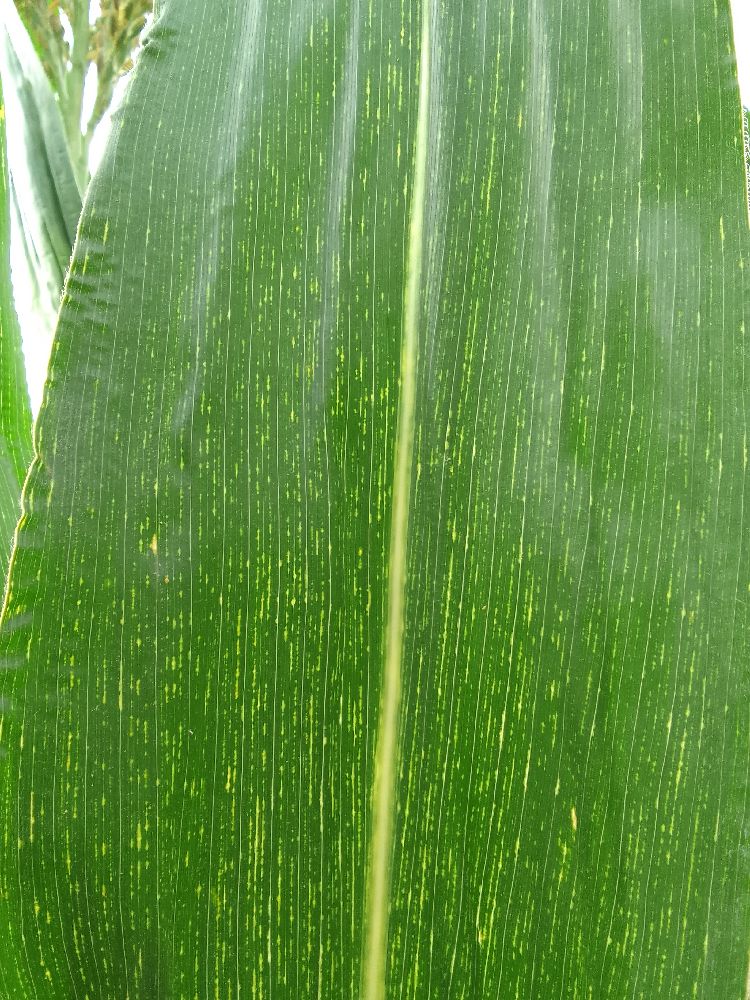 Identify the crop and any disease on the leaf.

maize, maize streak virus
